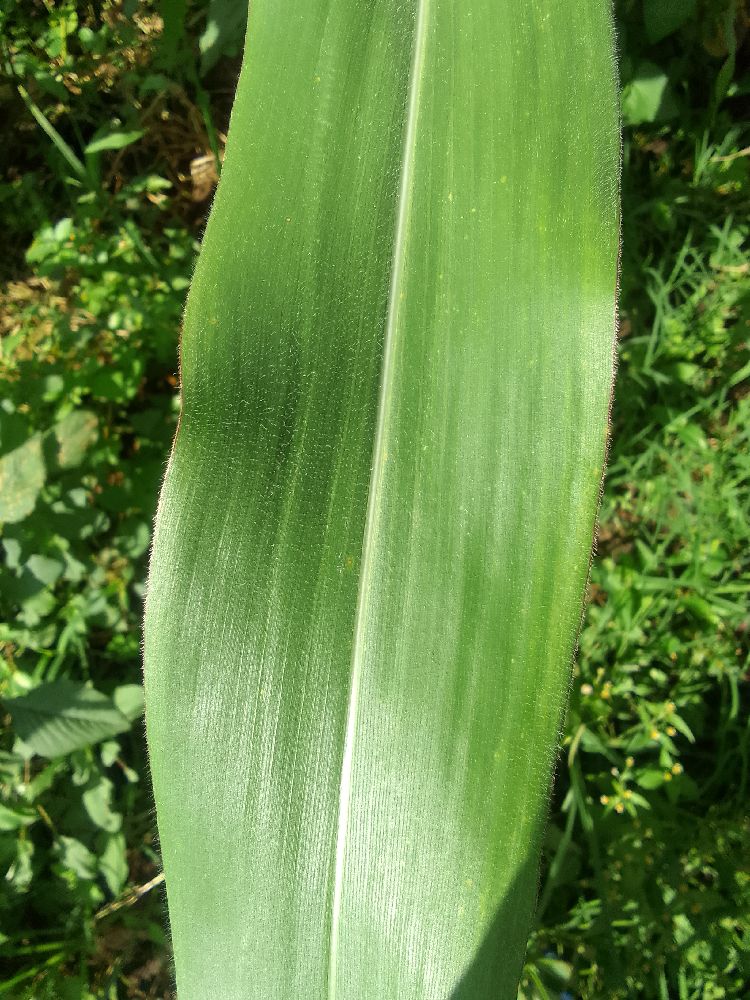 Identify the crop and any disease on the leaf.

maize, healthy
